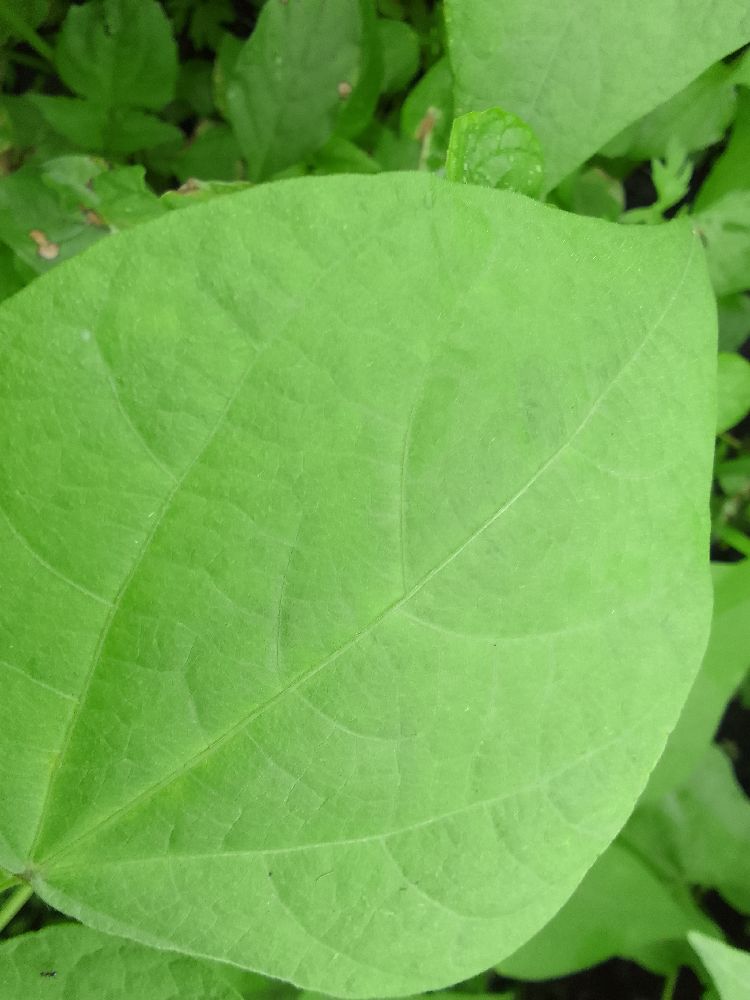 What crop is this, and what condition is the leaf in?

common bean, healthy
